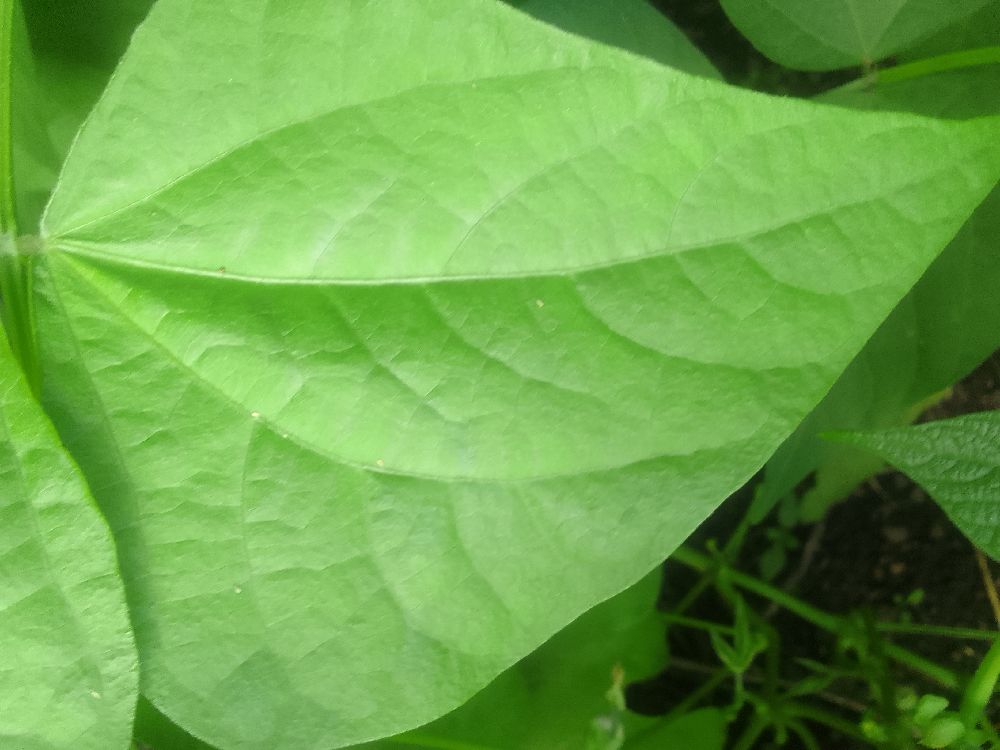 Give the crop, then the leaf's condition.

common bean, healthy
